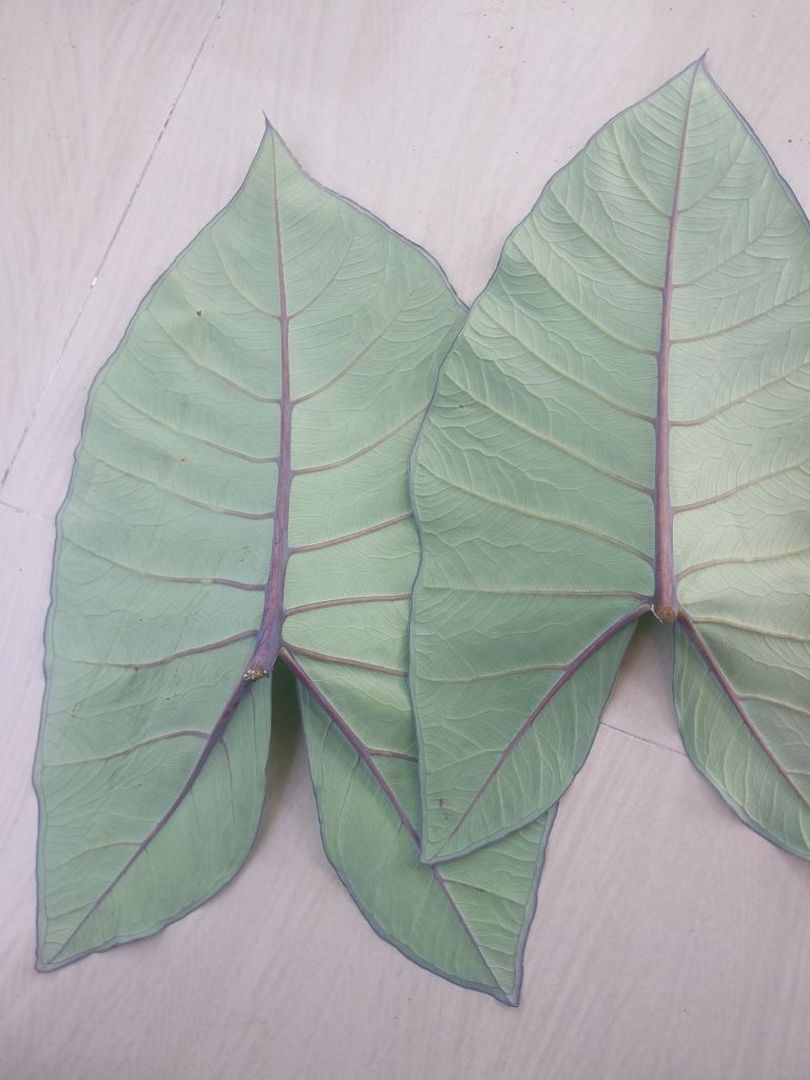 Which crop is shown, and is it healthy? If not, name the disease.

taro, healthy
